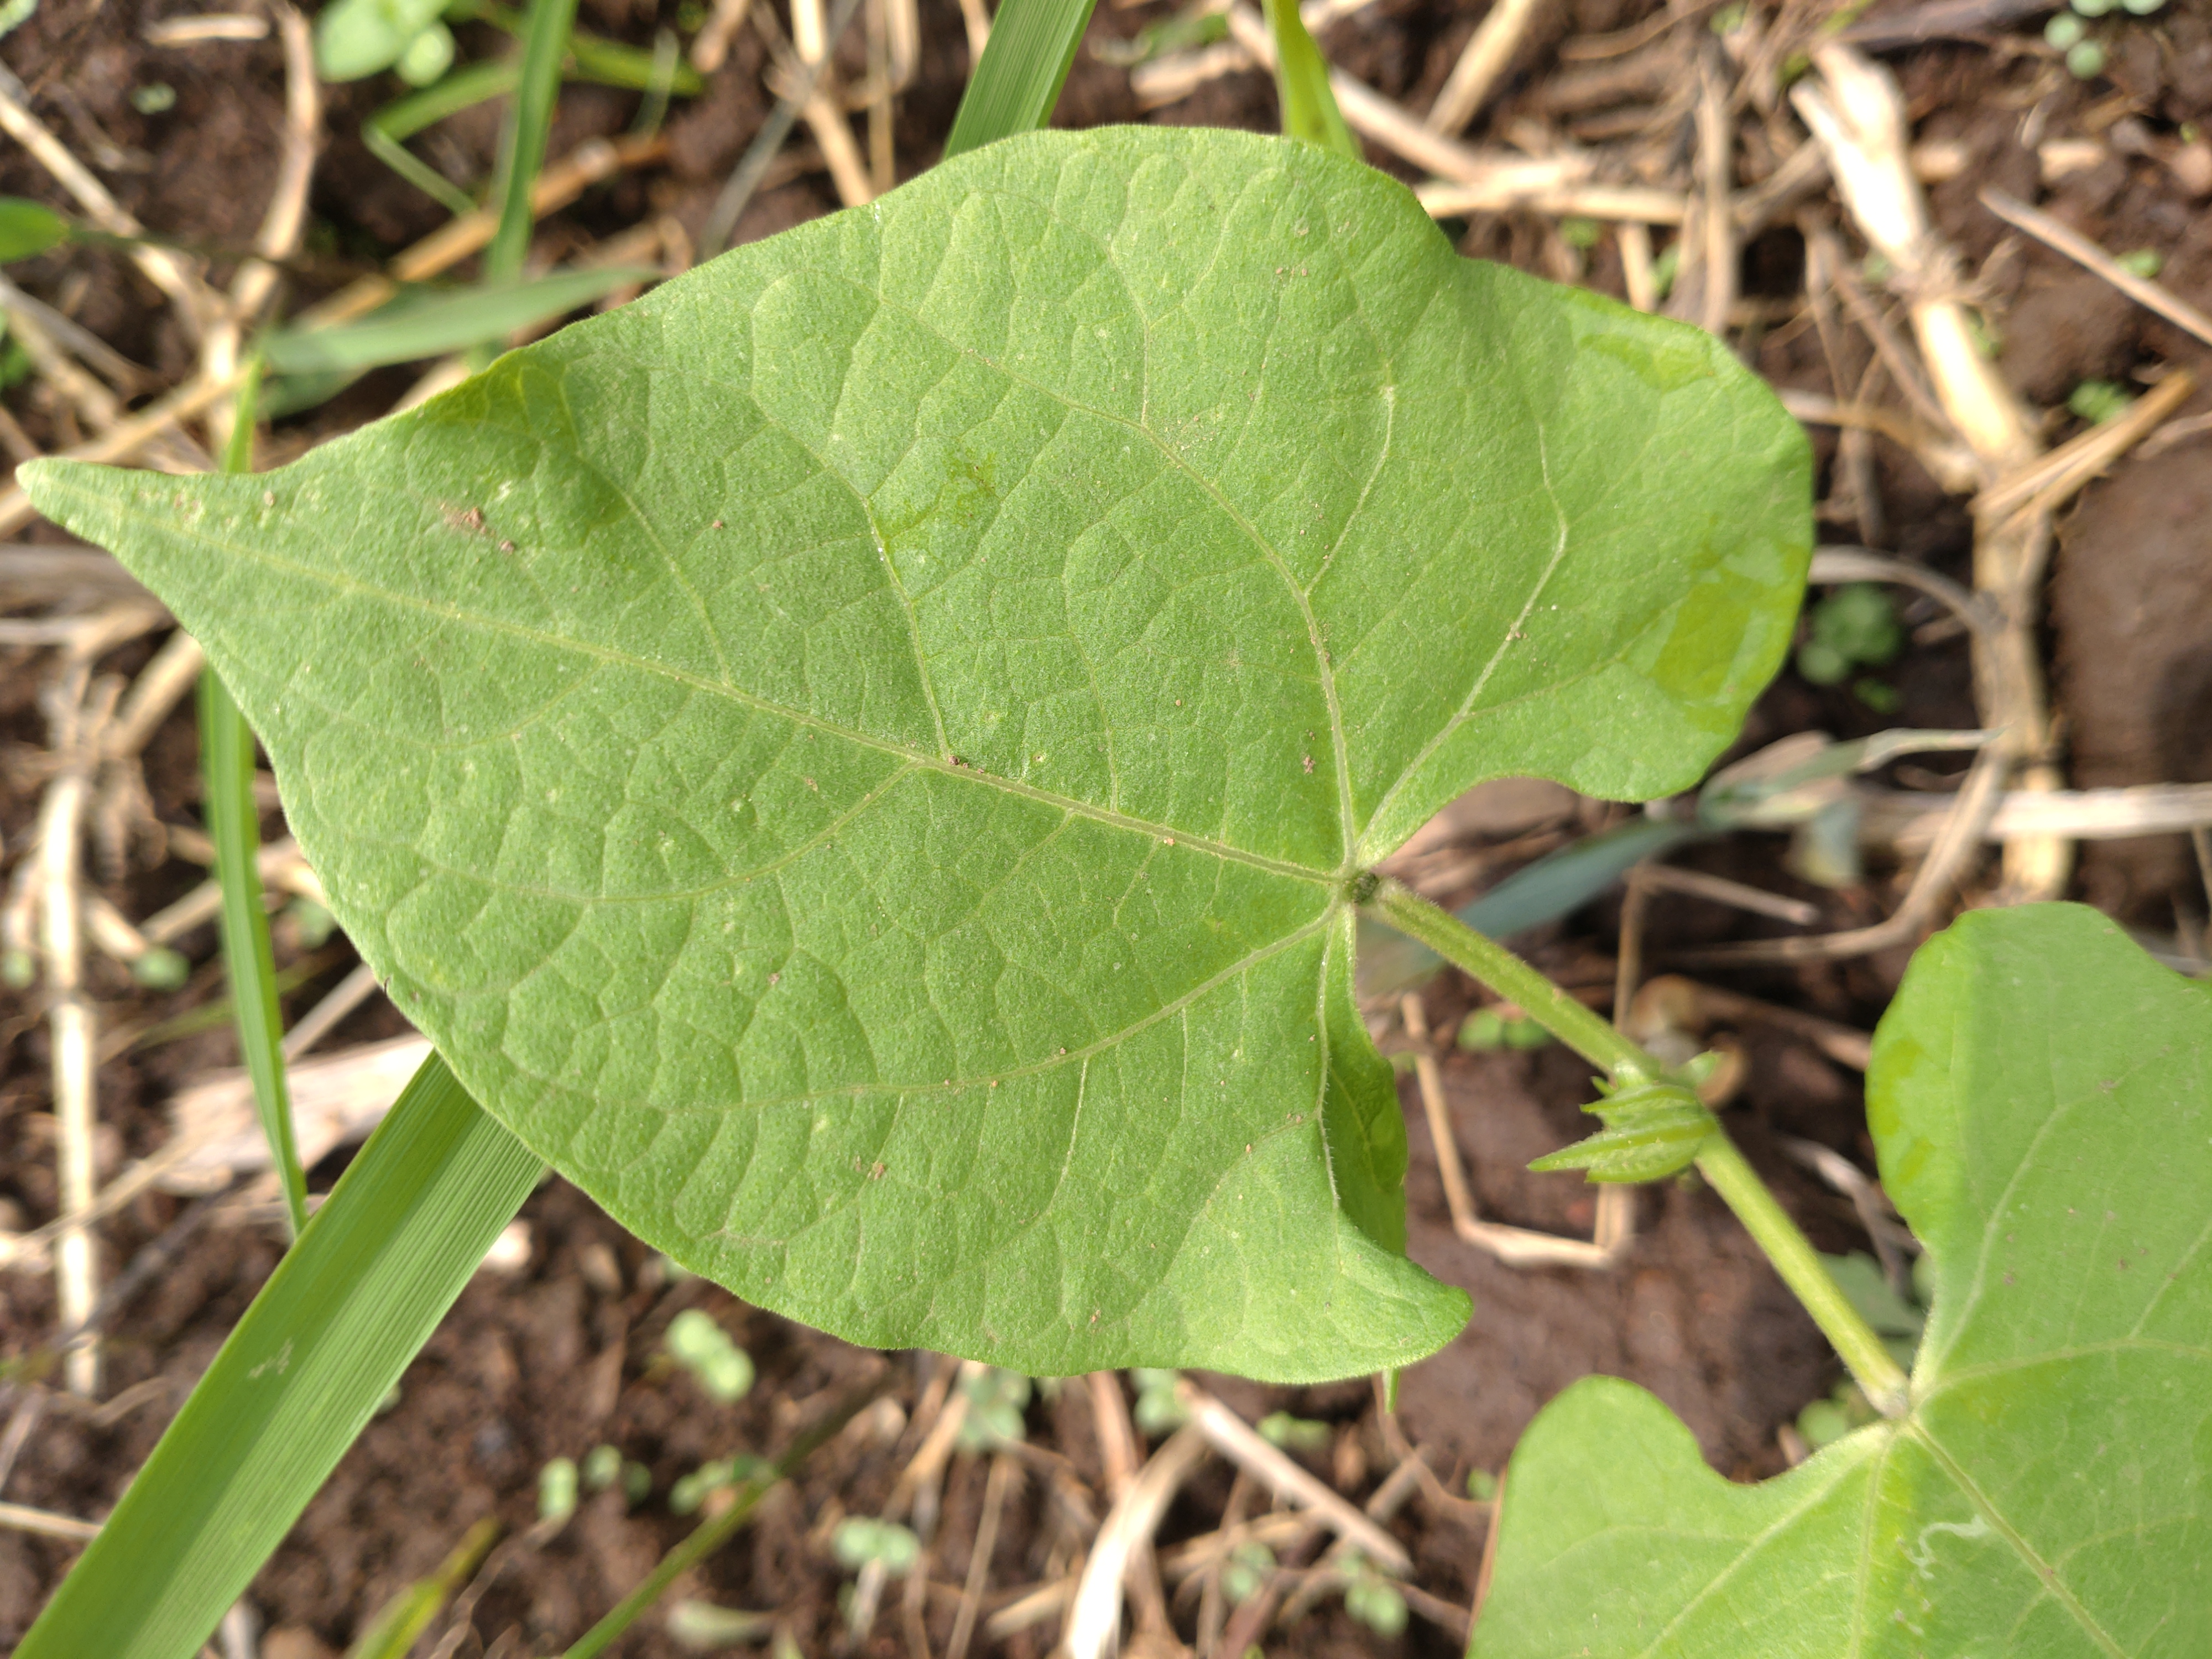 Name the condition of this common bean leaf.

healthy
